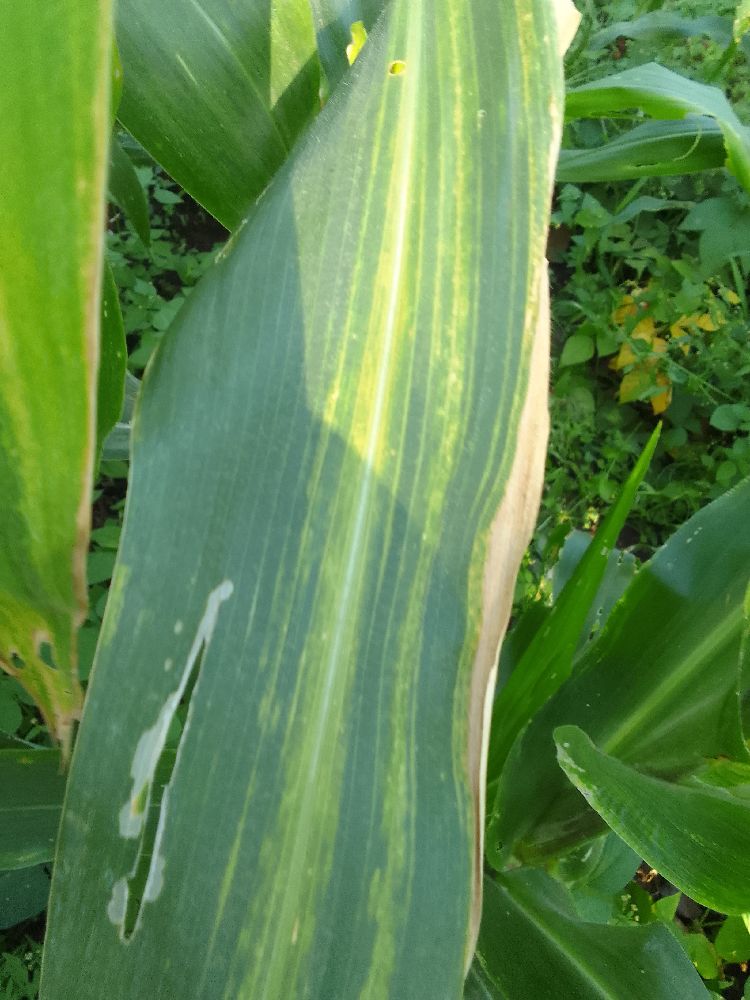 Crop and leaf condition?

maize, maize lethal necrosis
